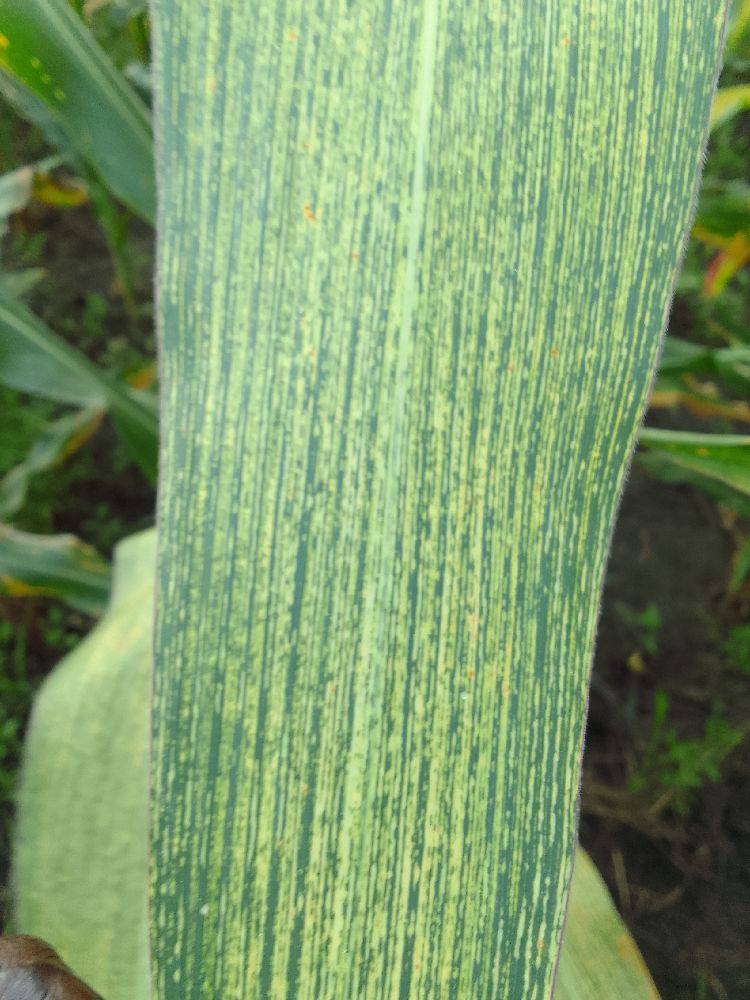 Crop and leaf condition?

maize, maize streak virus
